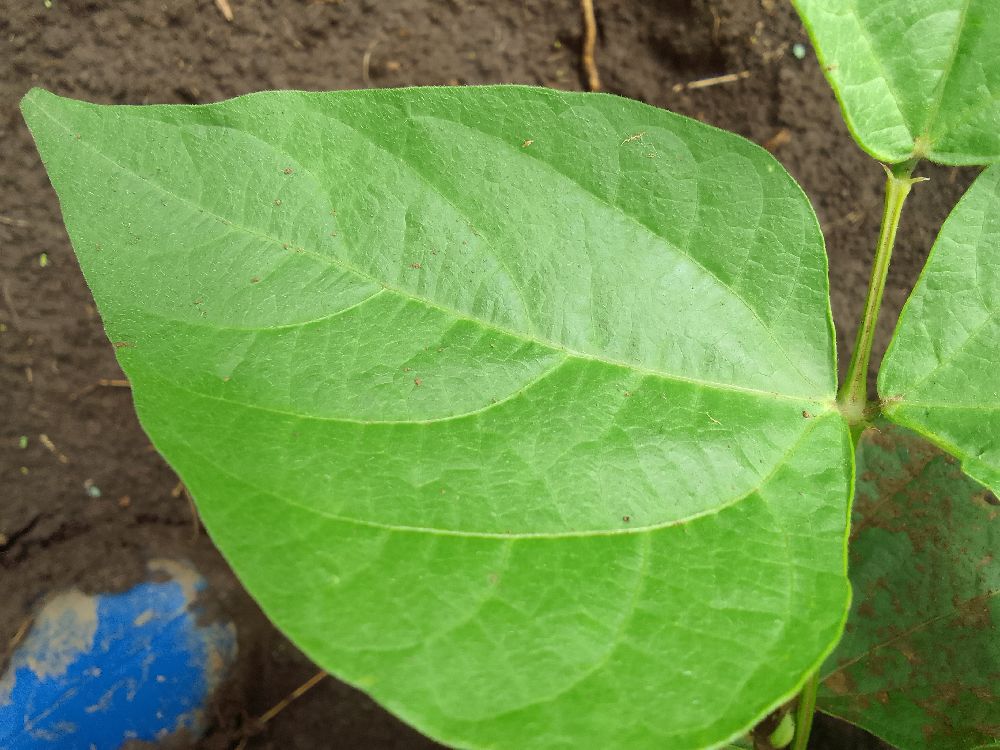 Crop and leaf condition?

common bean, healthy
